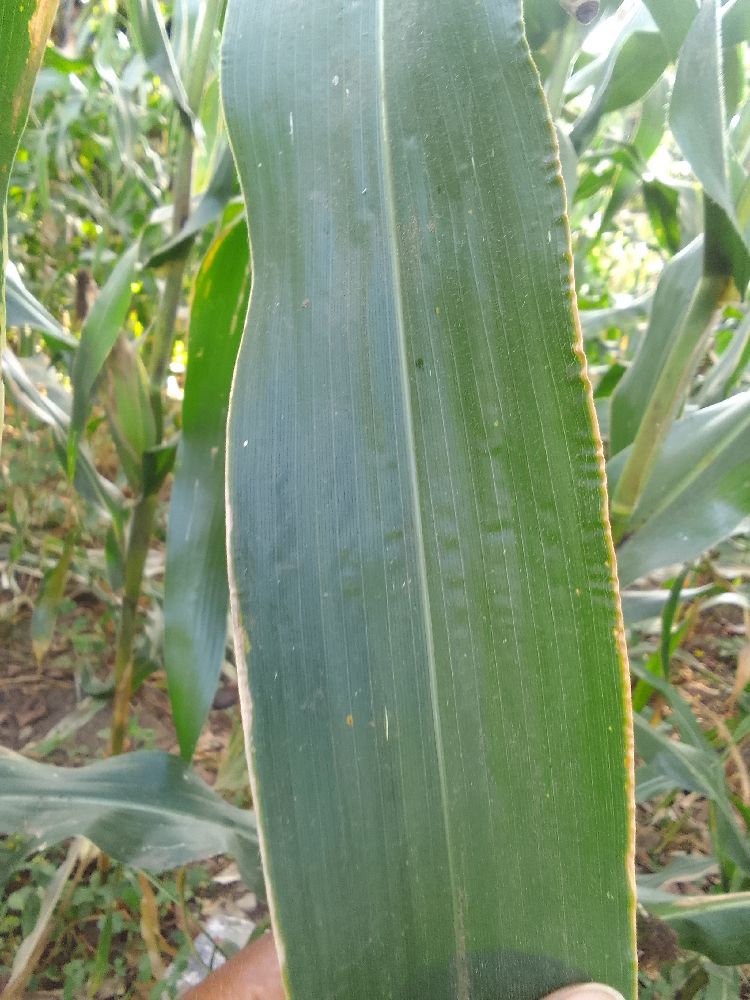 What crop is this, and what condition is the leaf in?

maize, healthy
